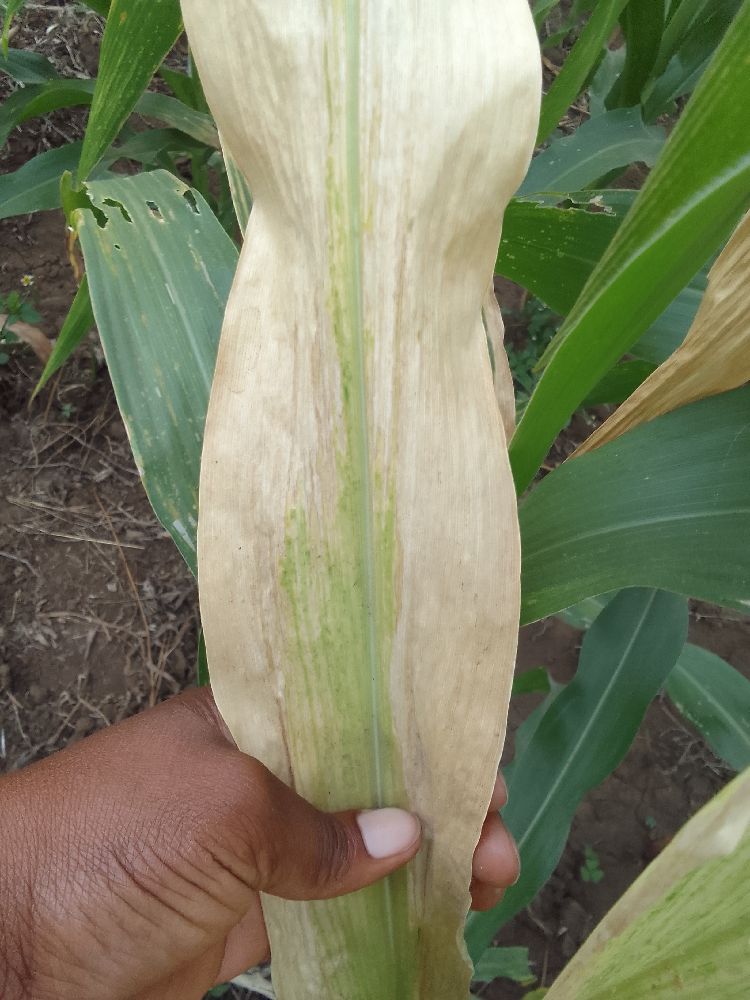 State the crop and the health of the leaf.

maize, maize lethal necrosis
